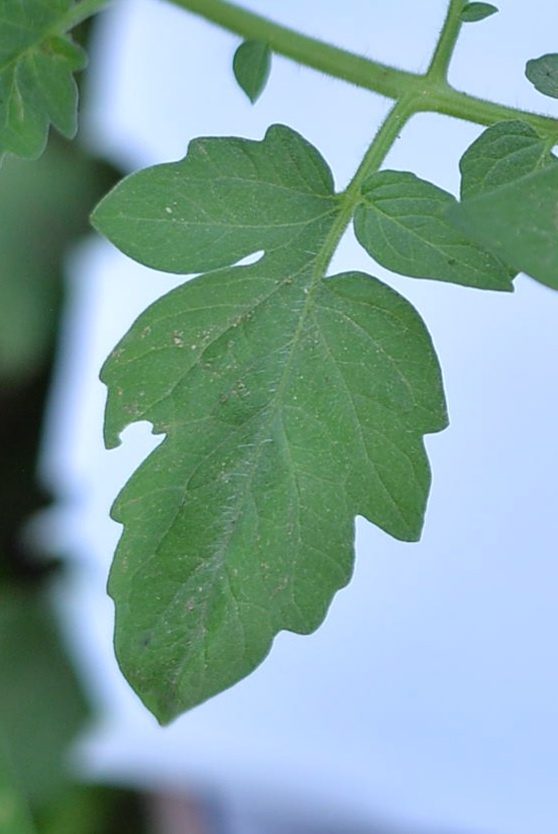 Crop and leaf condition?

tomato, healthy
